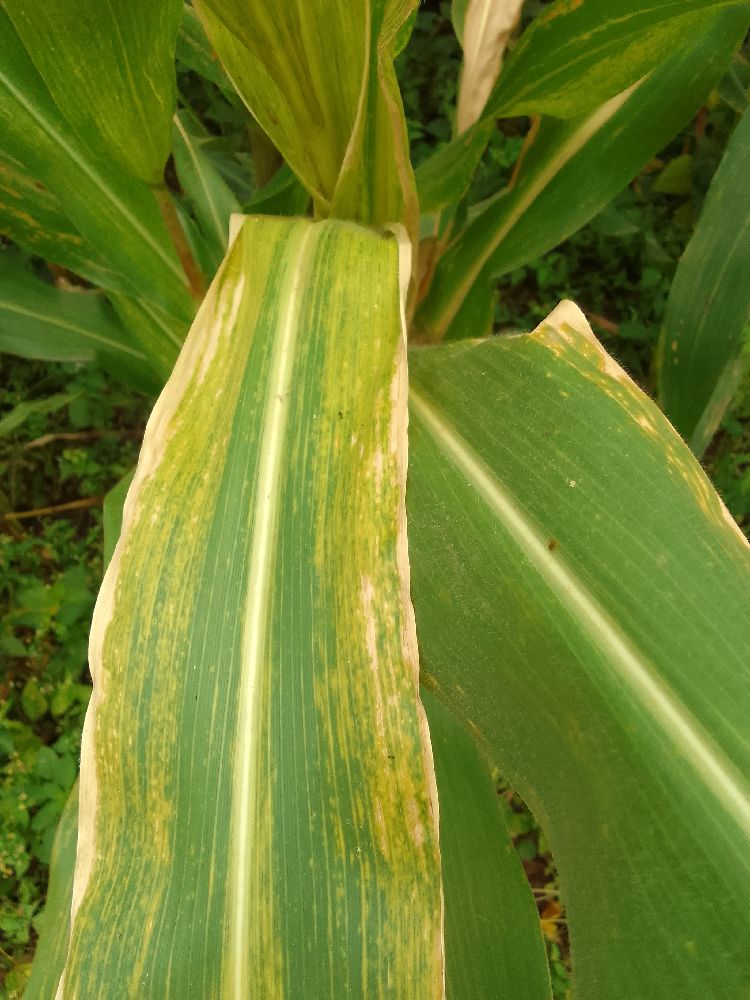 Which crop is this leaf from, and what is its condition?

maize, maize lethal necrosis
